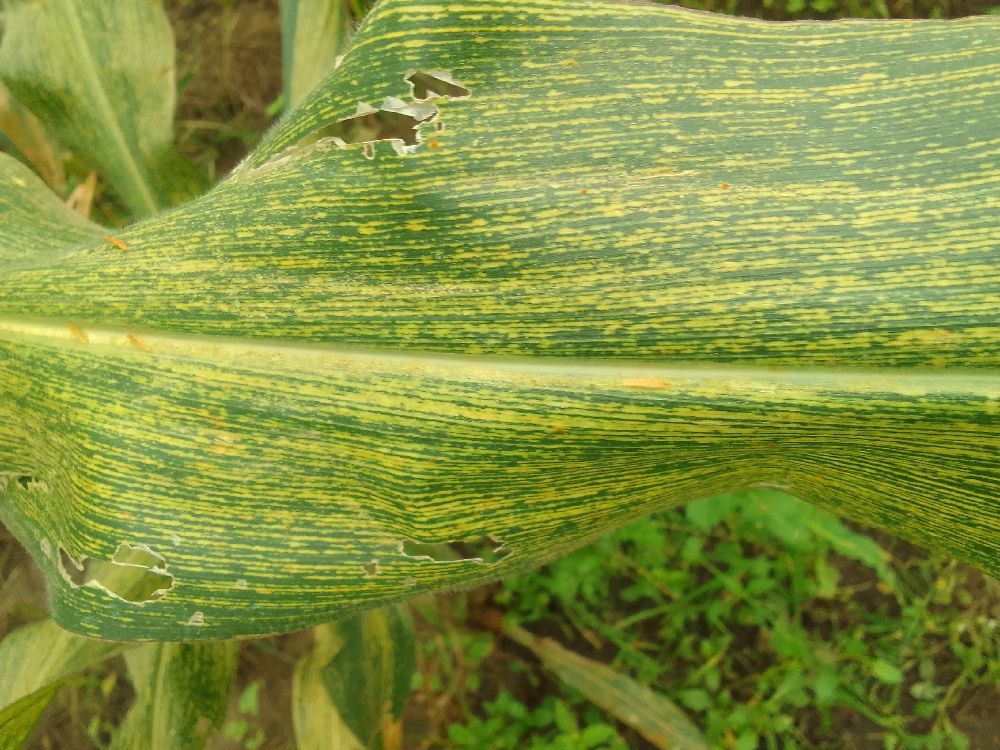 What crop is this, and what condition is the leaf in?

maize, maize streak virus
